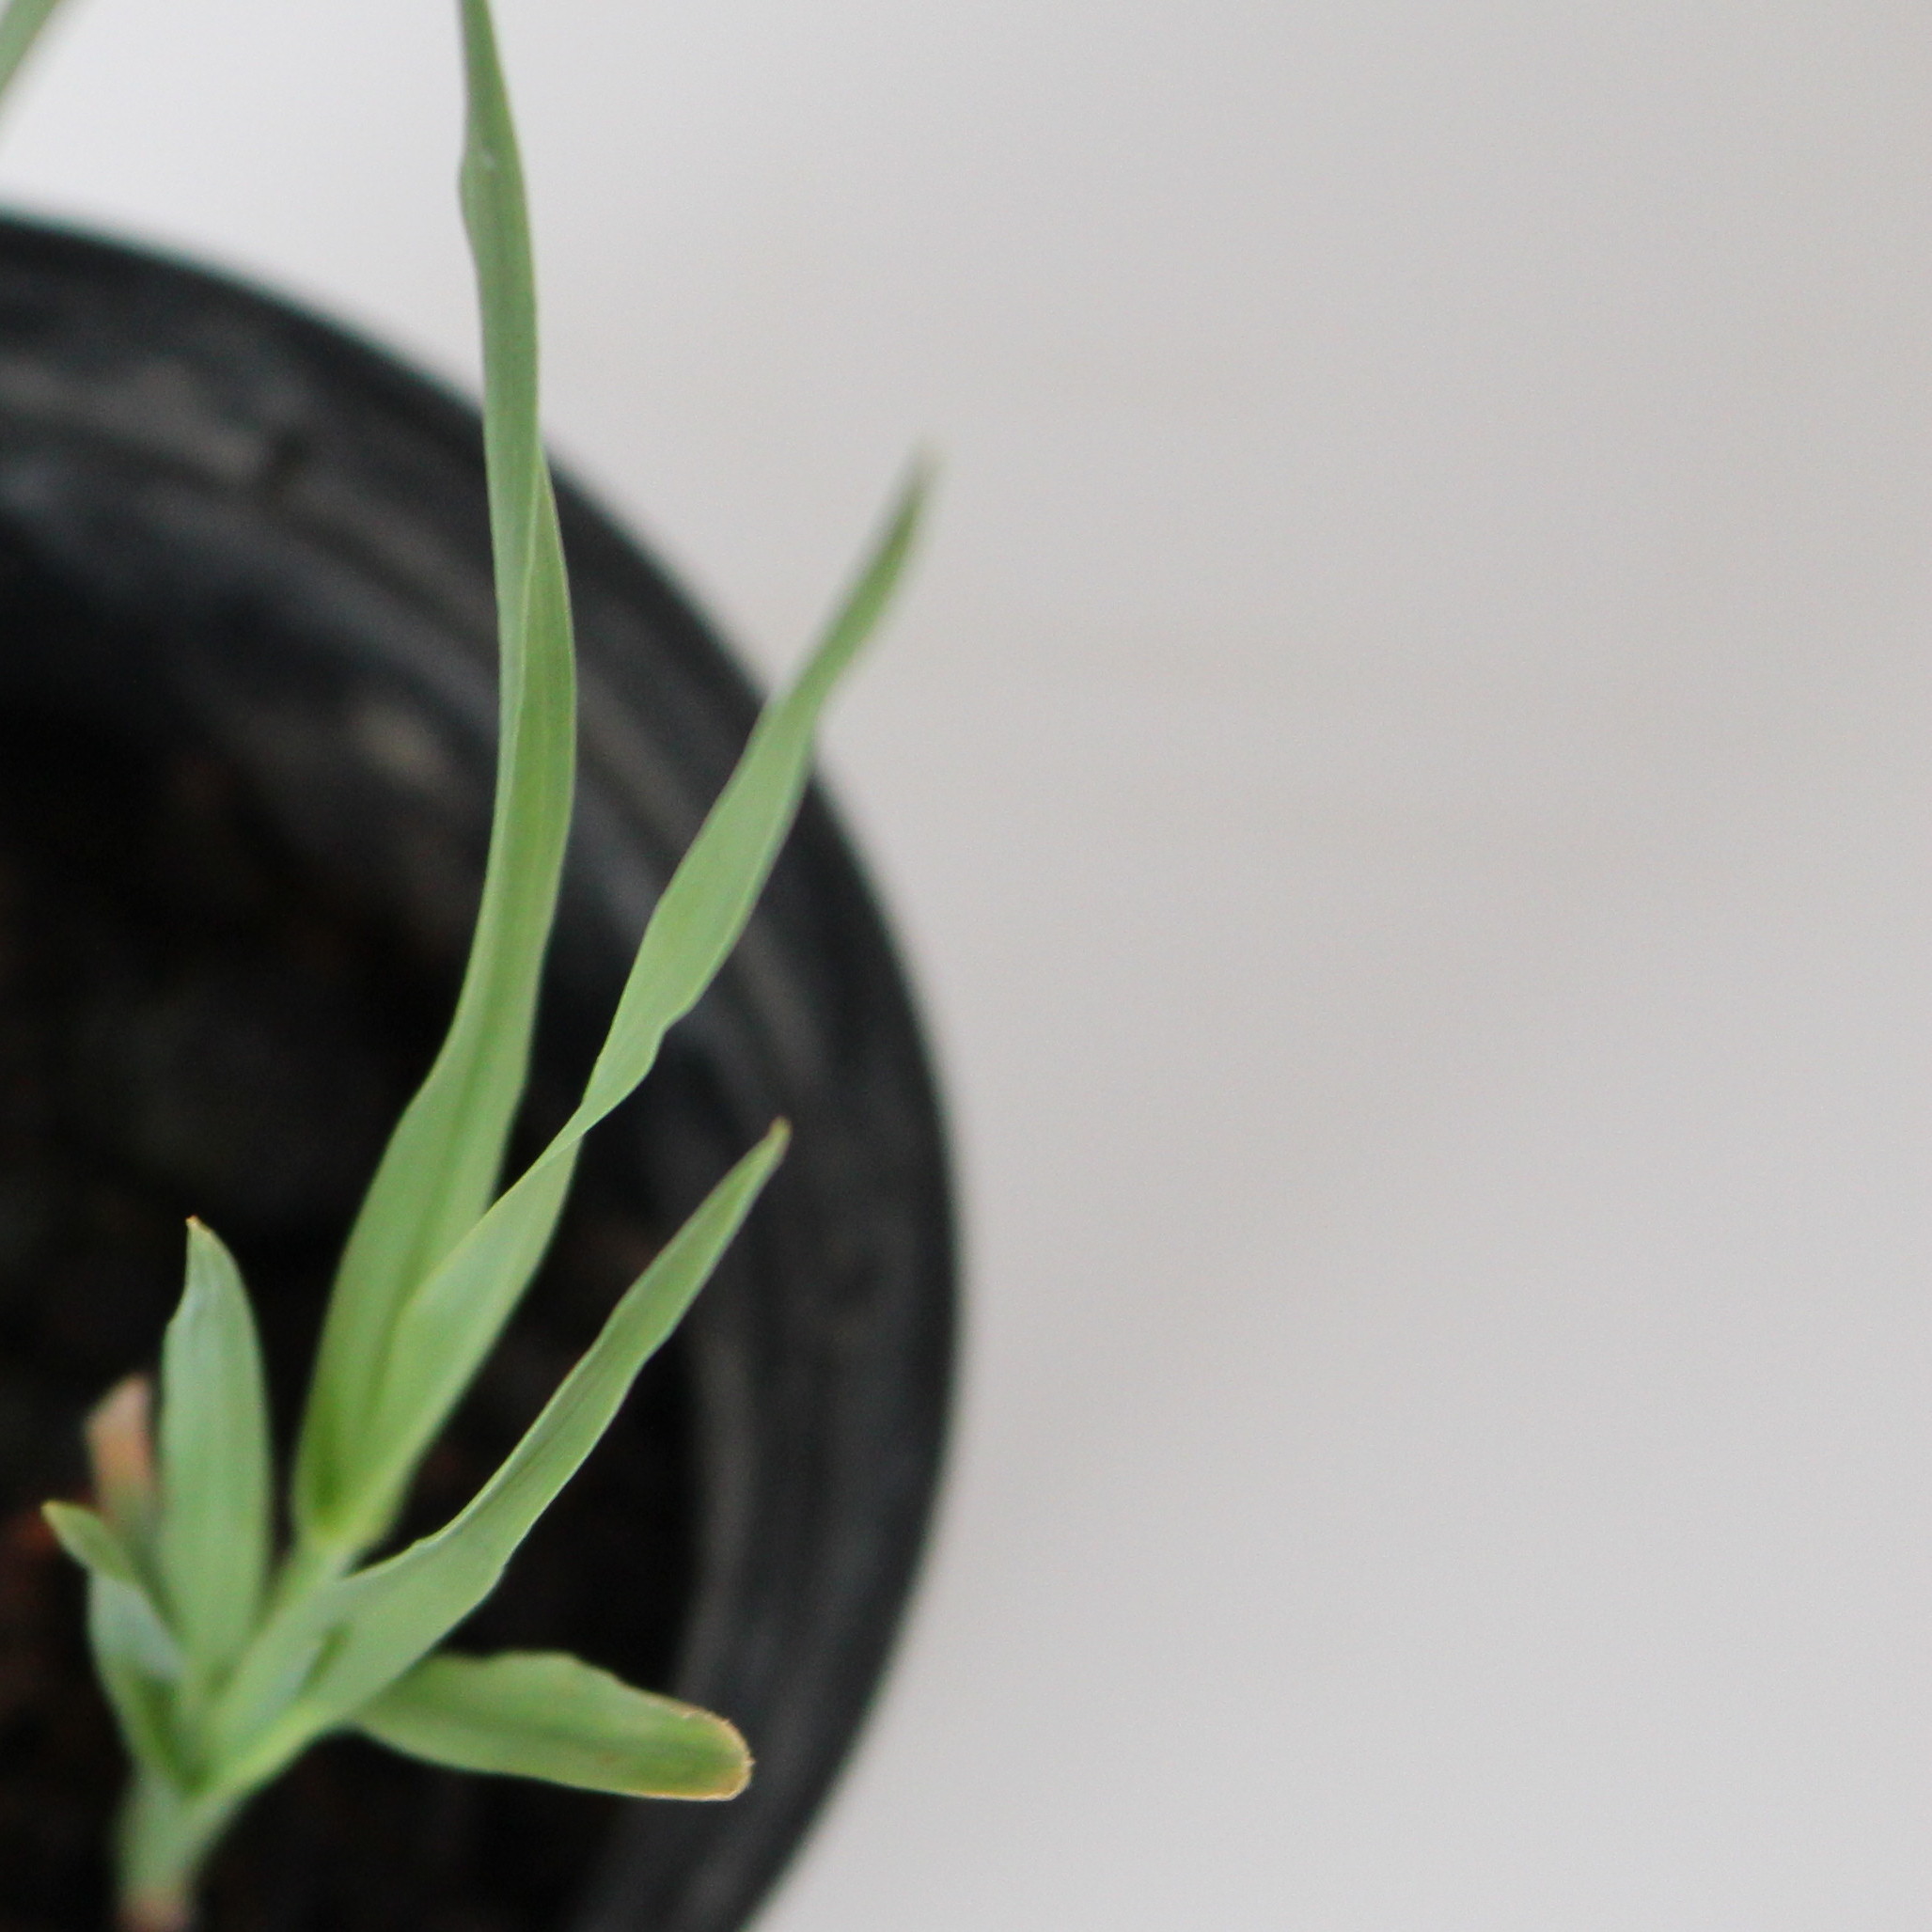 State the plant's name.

Avena sterilis
